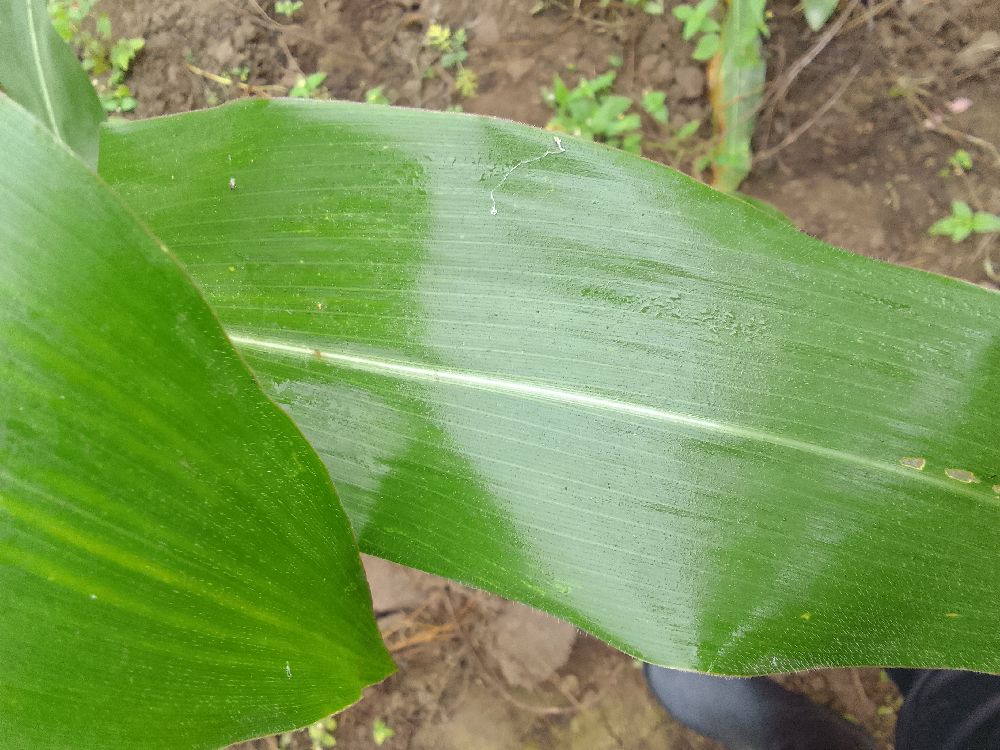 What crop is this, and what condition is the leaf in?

maize, healthy
